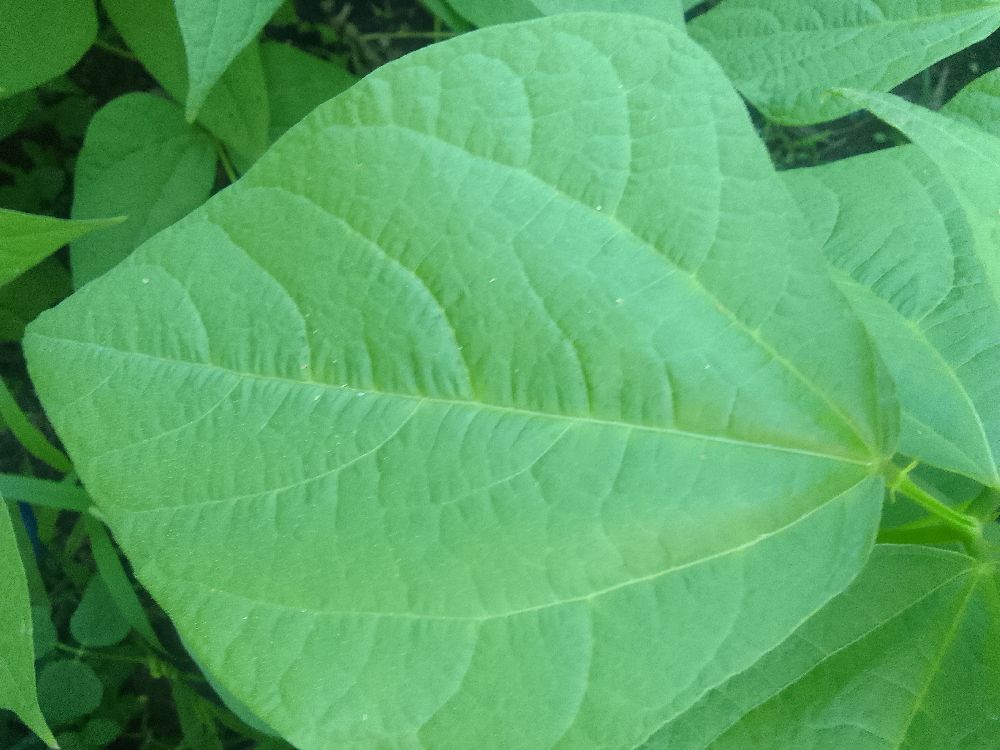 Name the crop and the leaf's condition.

common bean, healthy
